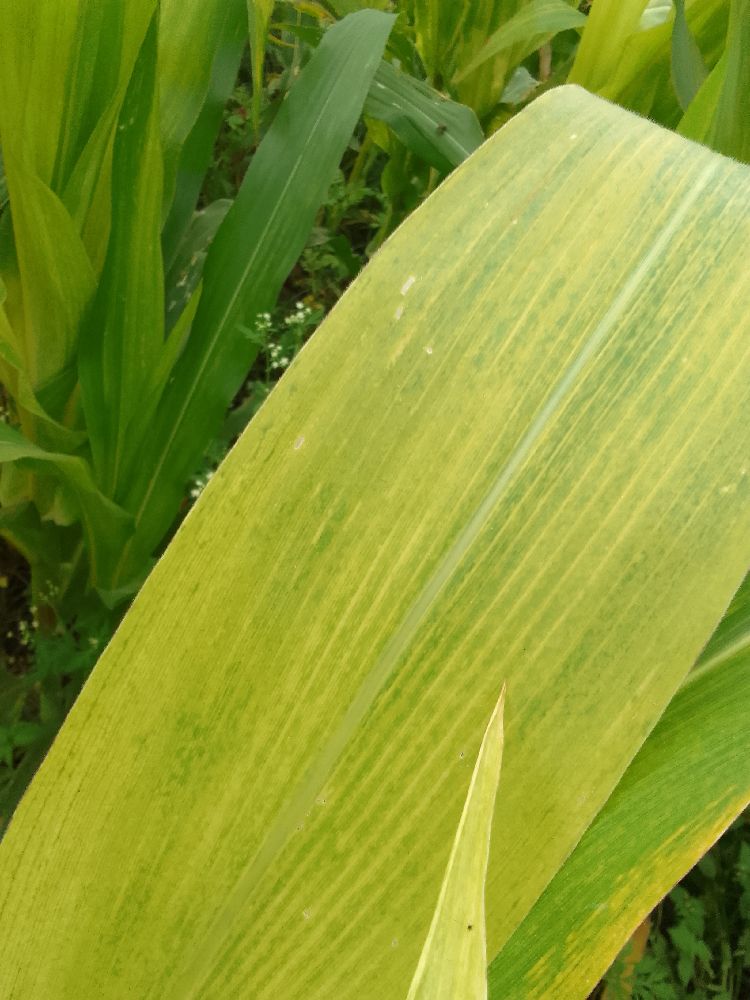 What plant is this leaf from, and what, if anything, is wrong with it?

maize, maize lethal necrosis
